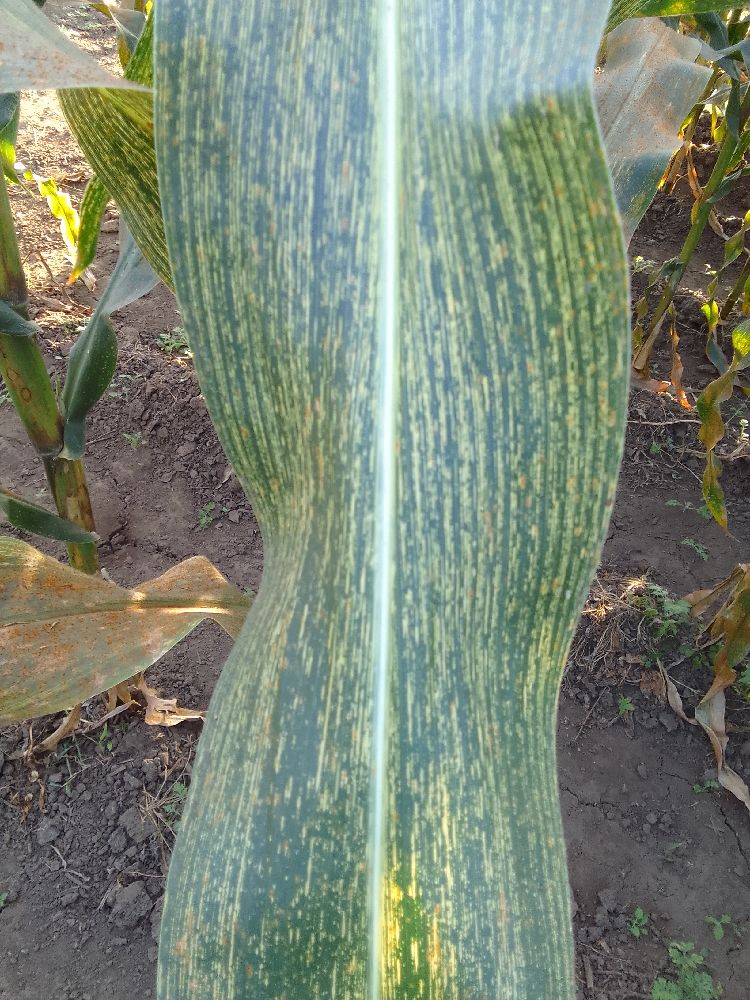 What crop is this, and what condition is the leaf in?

maize, maize streak virus
